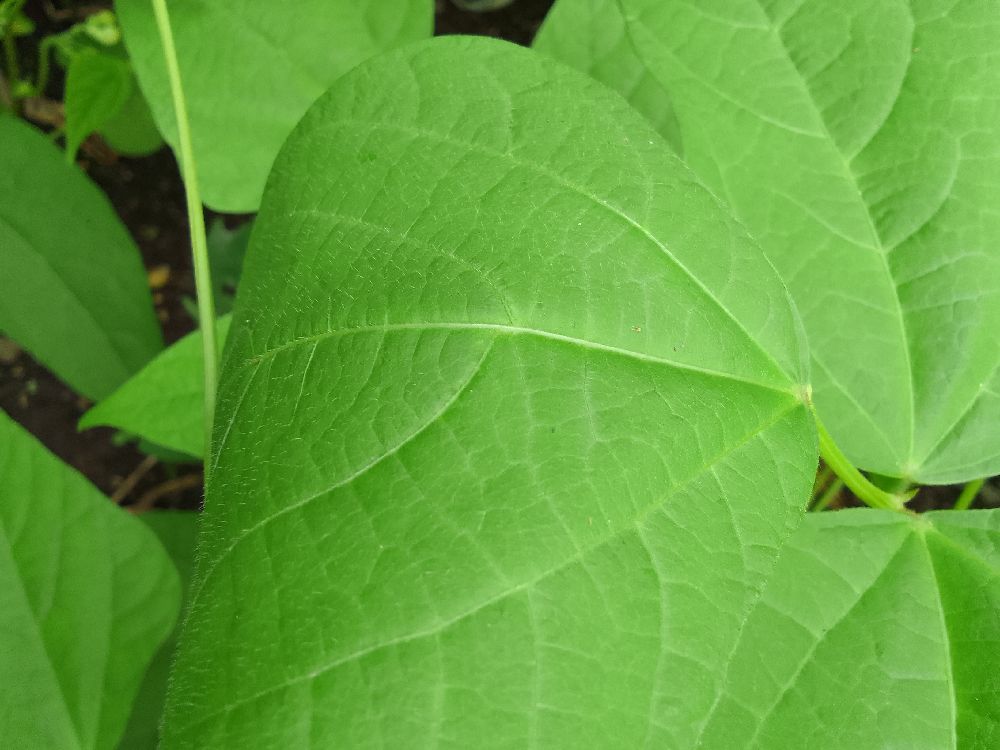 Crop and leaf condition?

common bean, healthy
